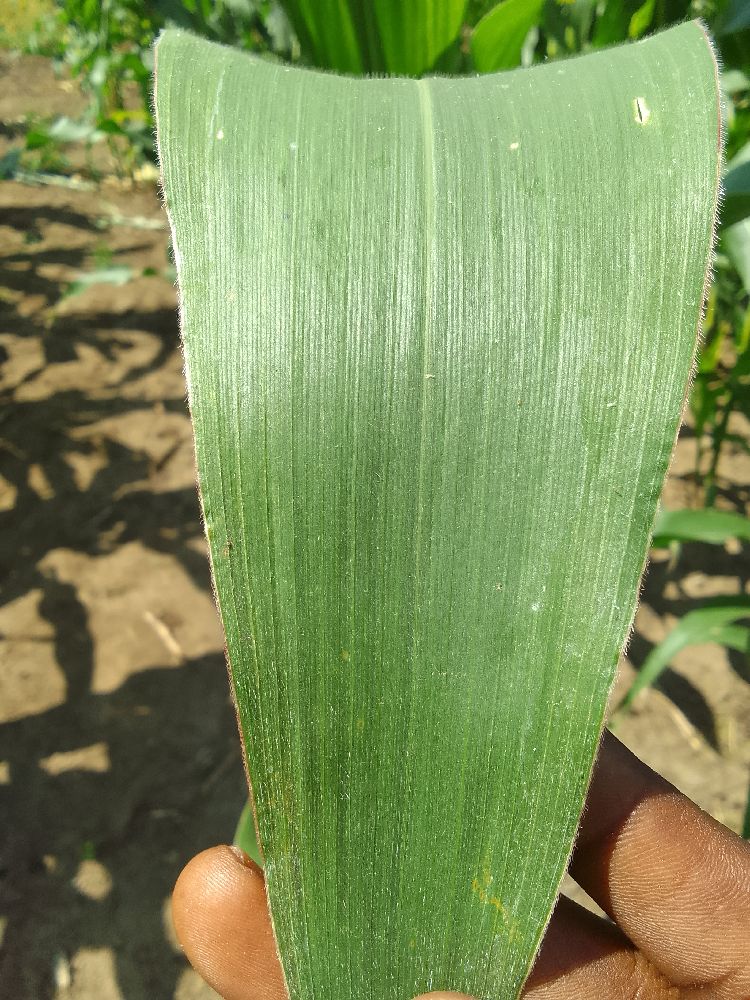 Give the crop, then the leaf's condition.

maize, healthy
